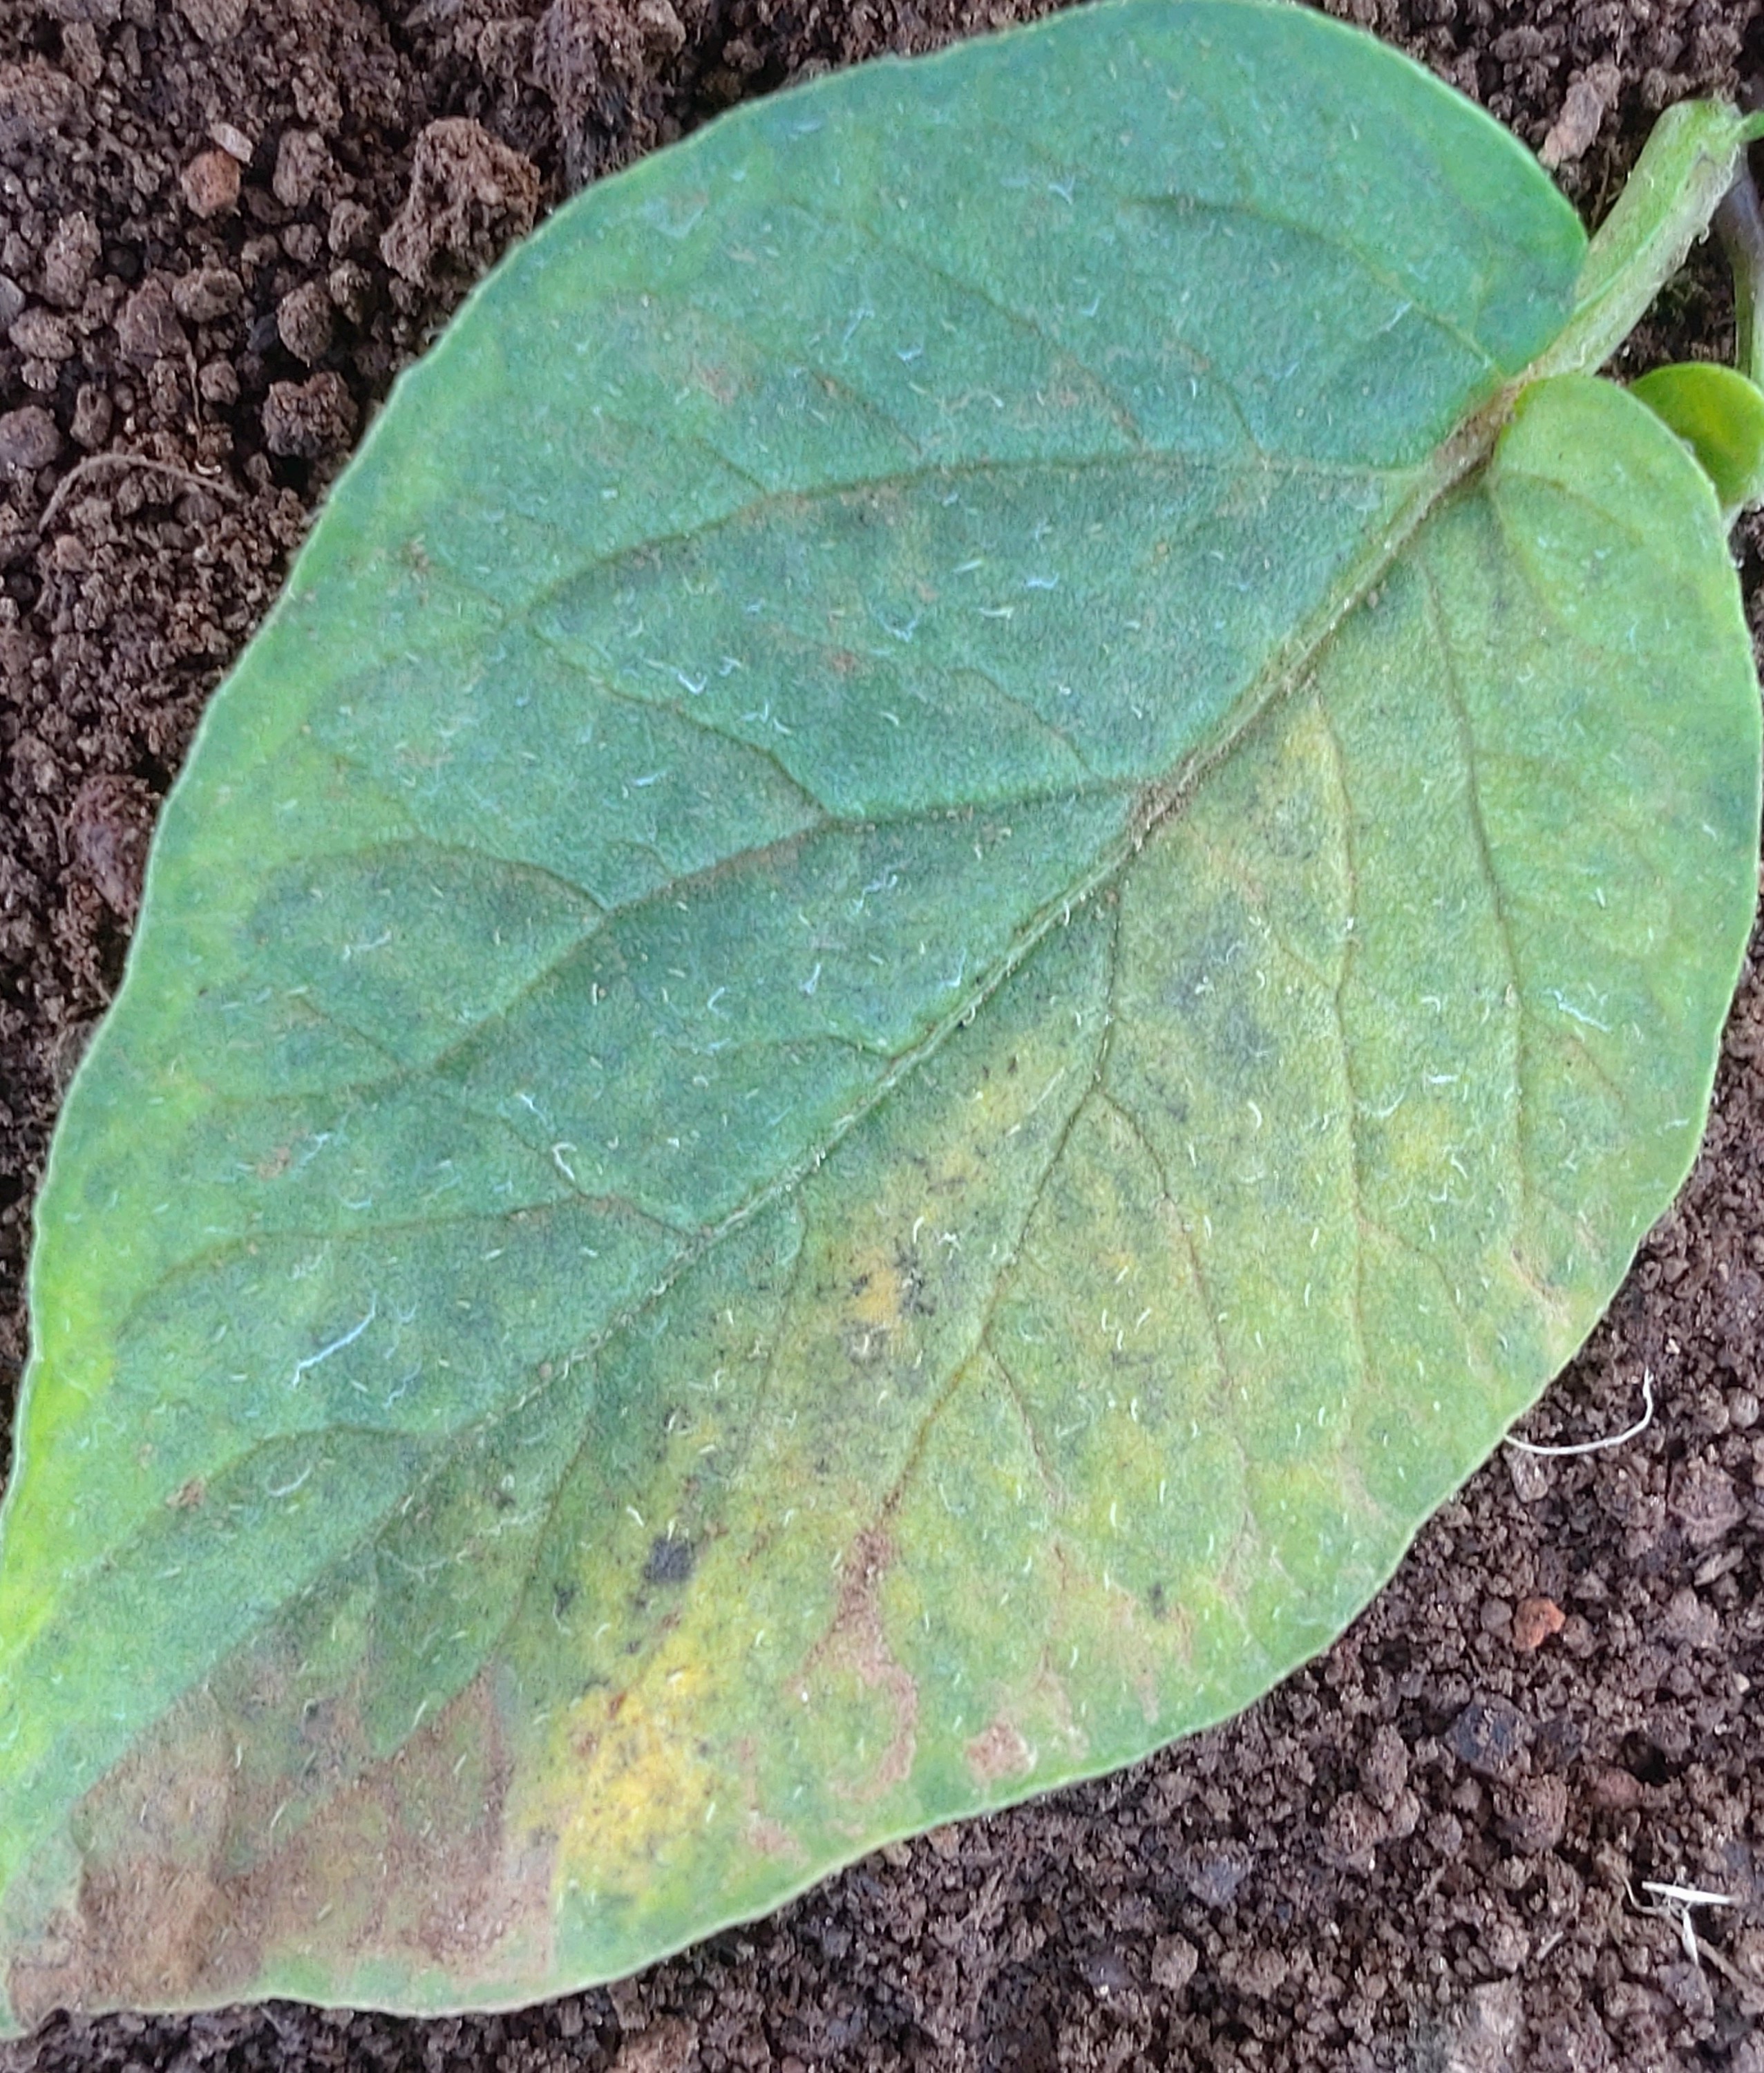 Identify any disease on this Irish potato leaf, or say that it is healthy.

late blight
